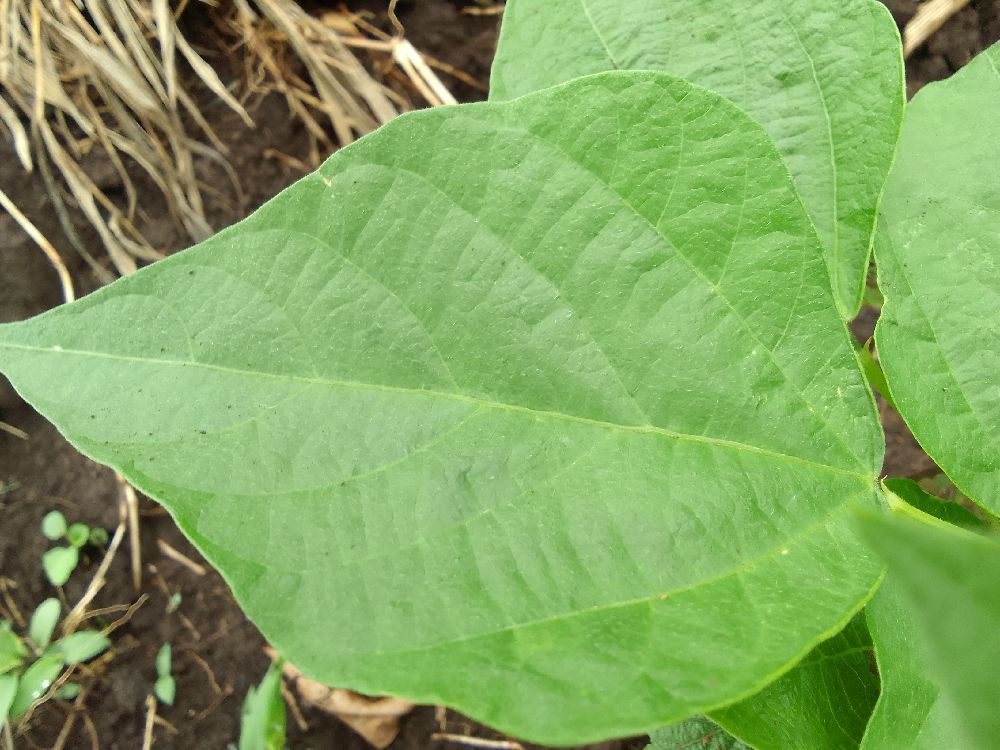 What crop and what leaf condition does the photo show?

common bean, healthy
